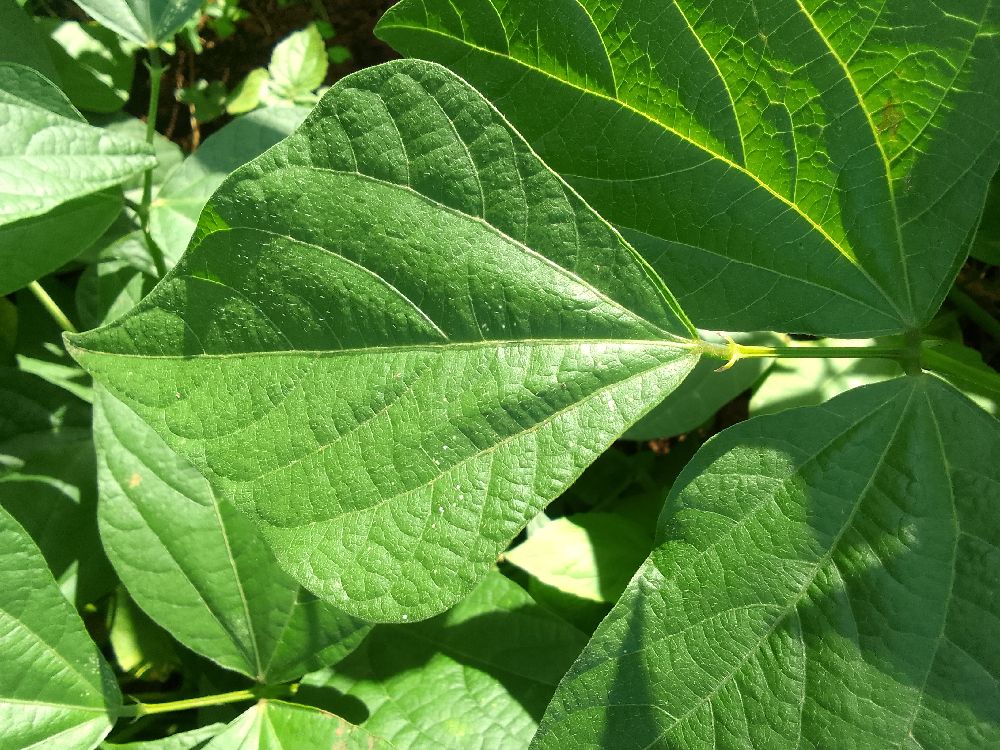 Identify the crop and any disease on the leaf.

common bean, healthy
